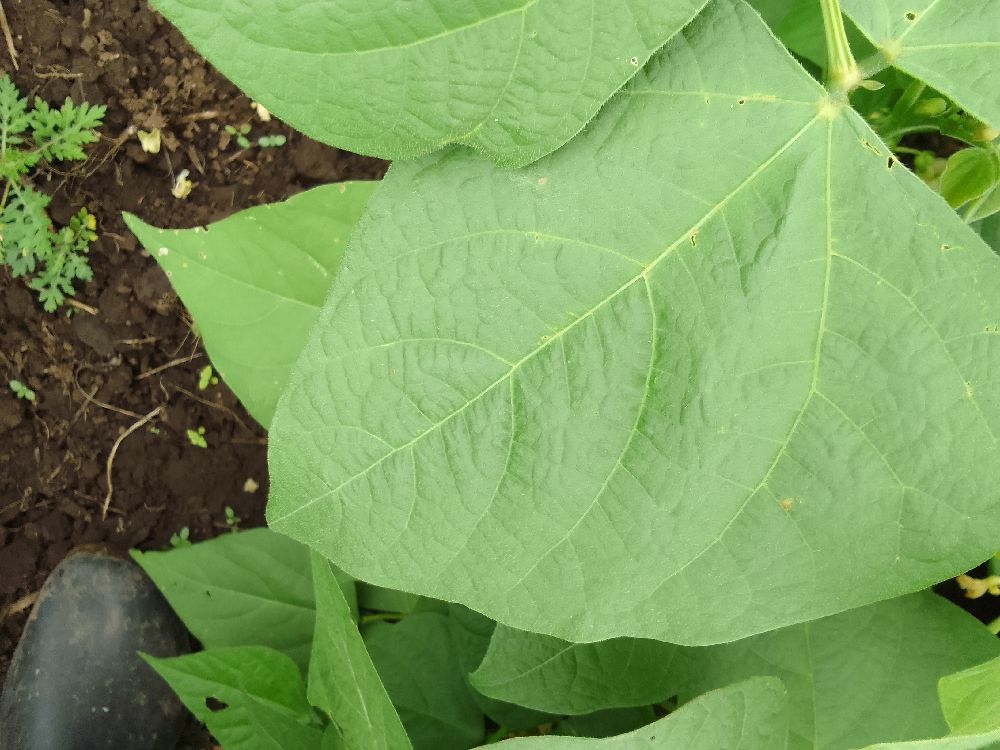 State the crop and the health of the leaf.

common bean, healthy
